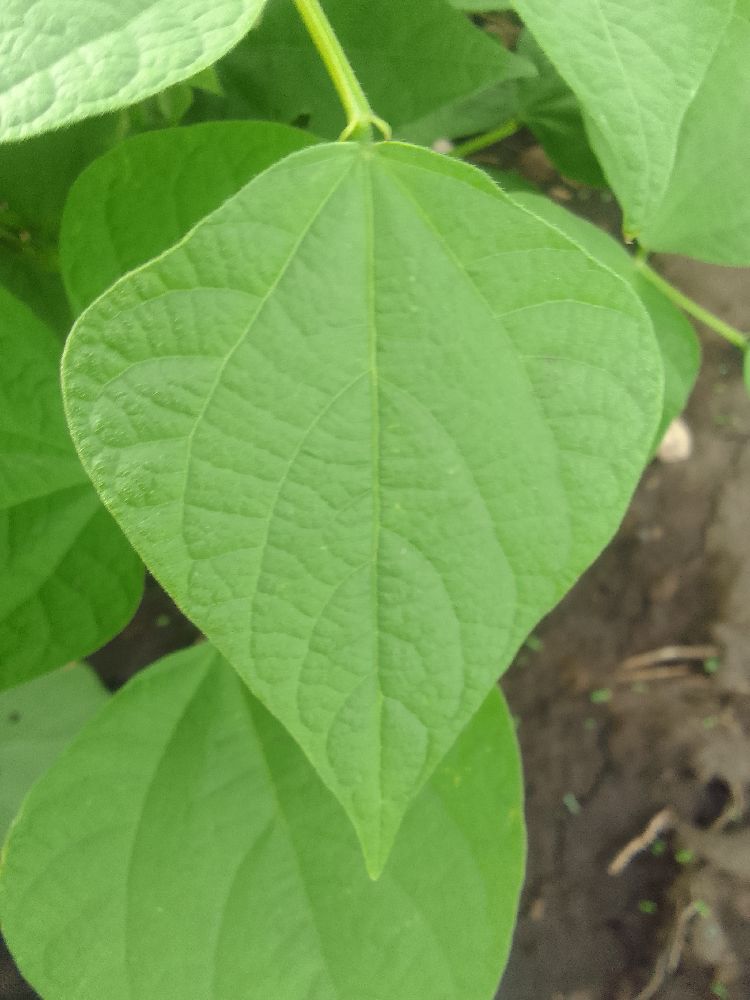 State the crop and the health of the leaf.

common bean, healthy
